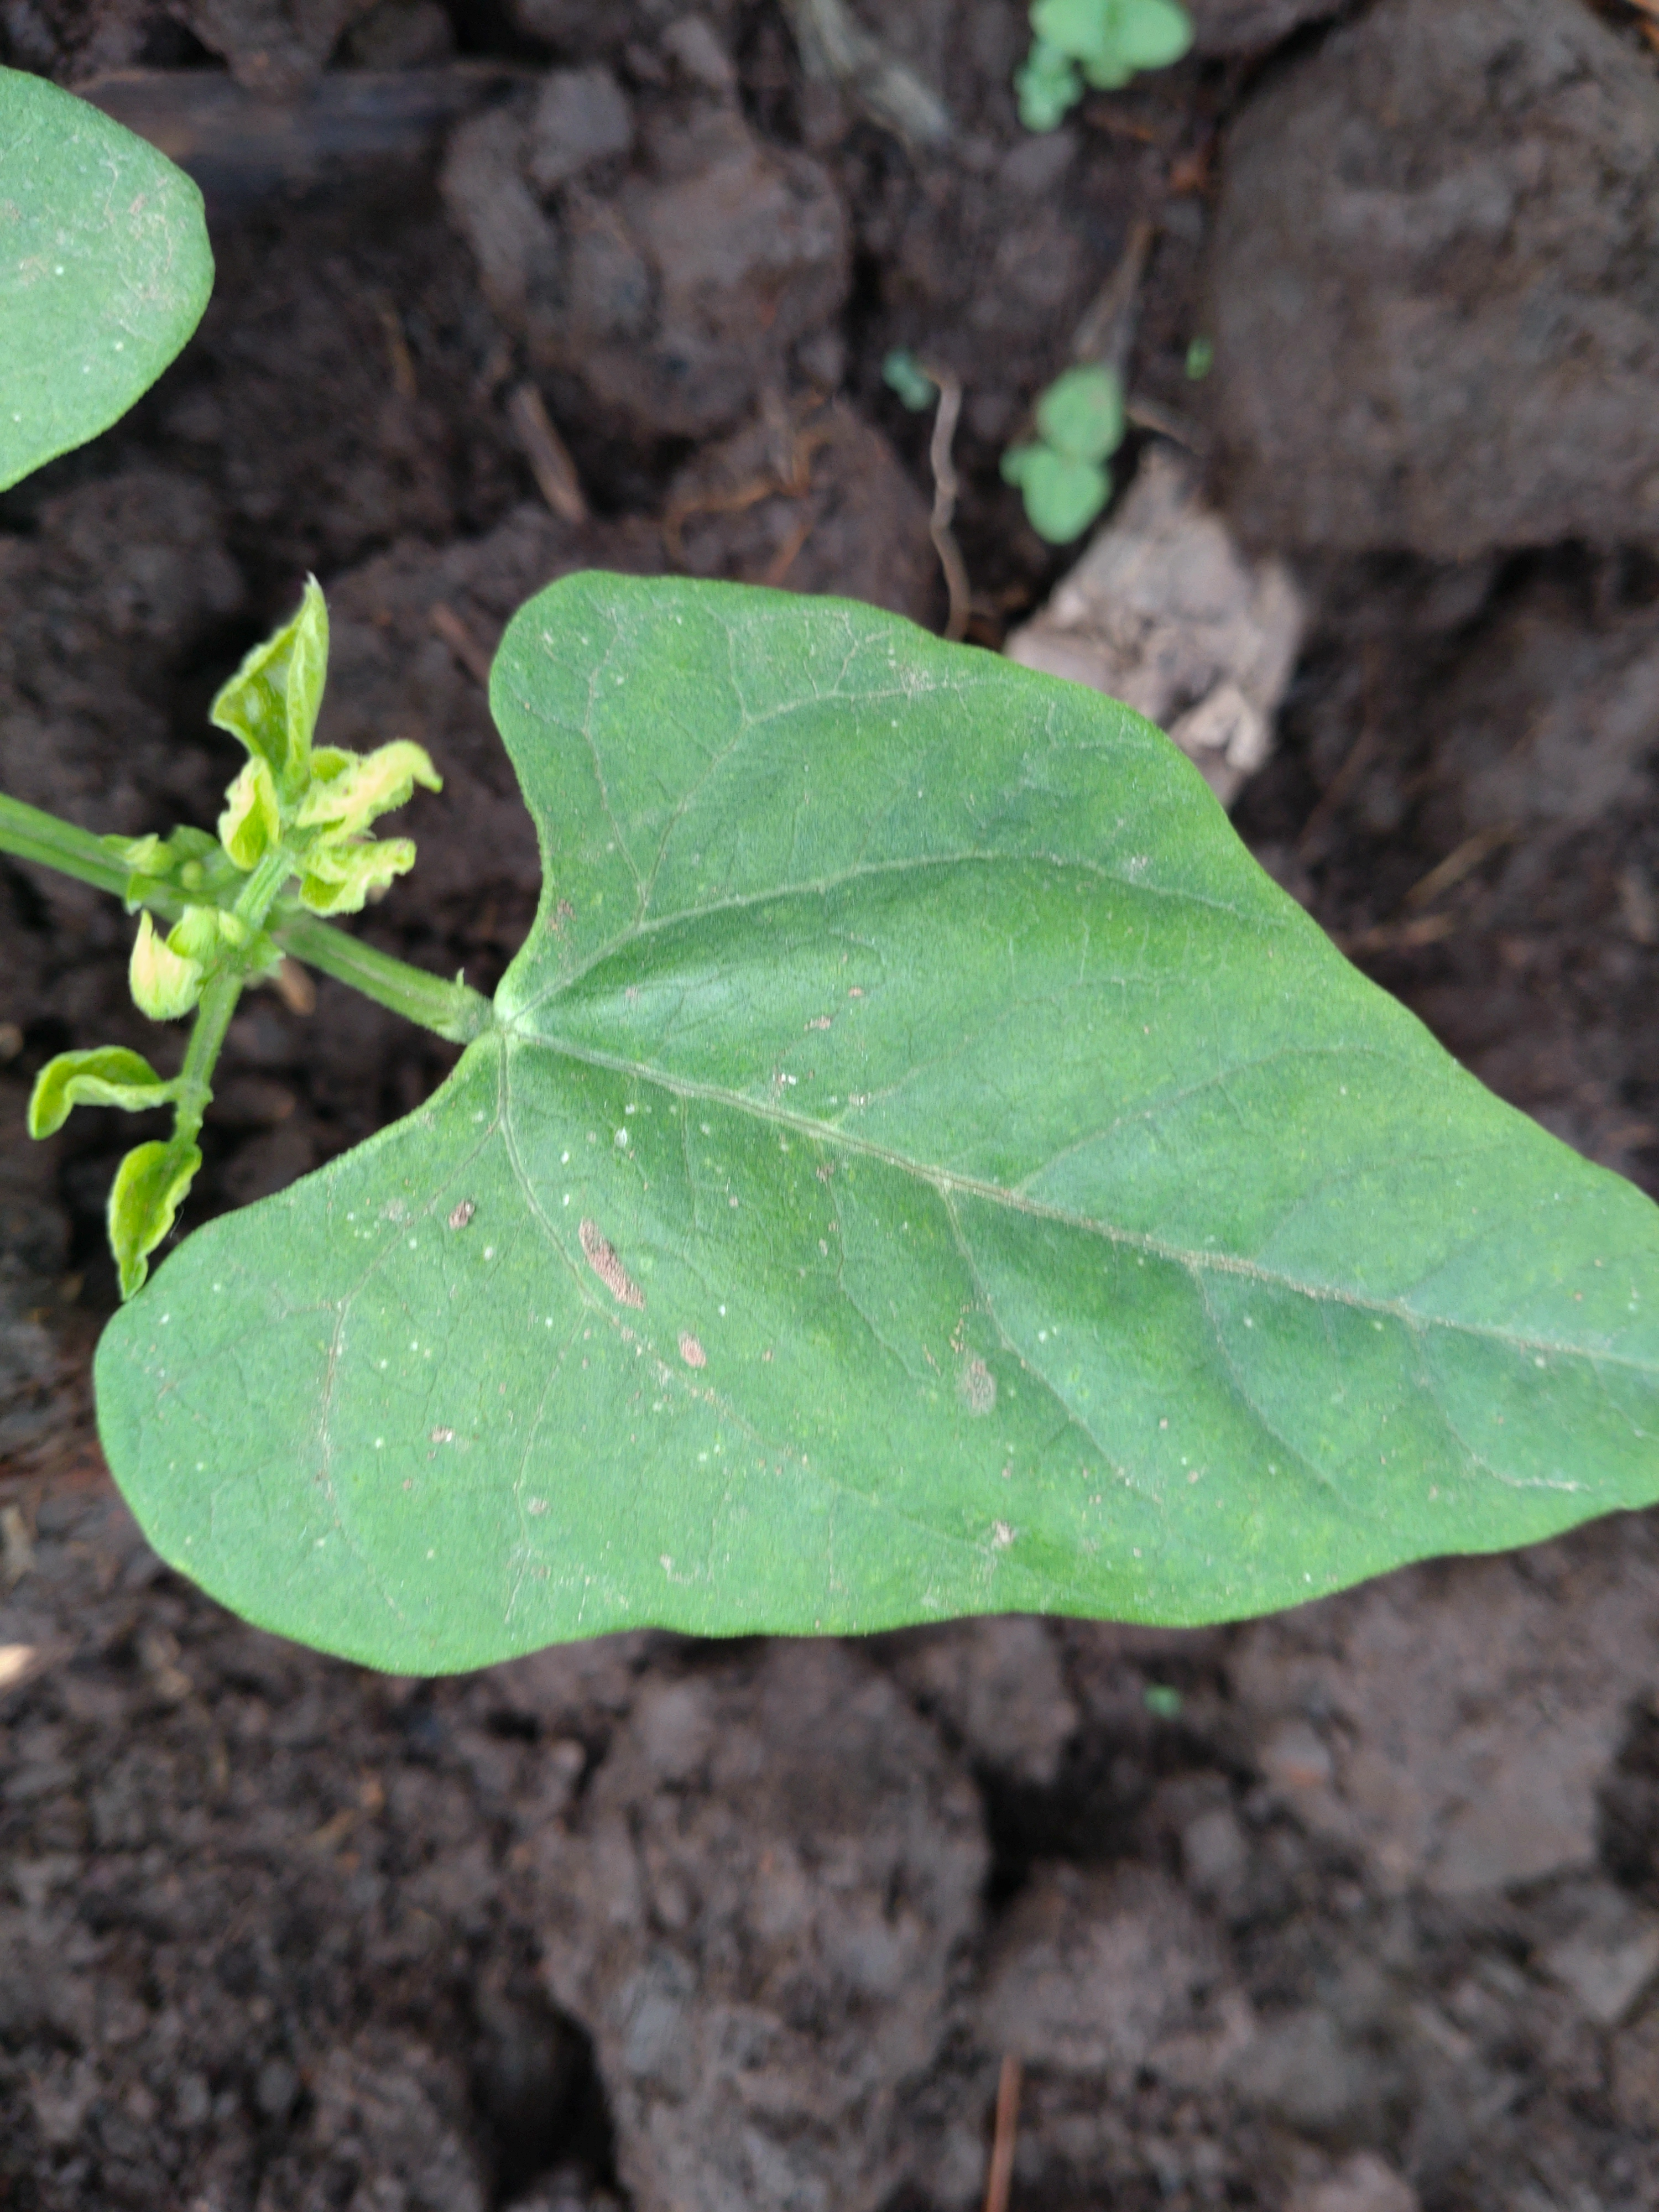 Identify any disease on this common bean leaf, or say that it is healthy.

healthy
